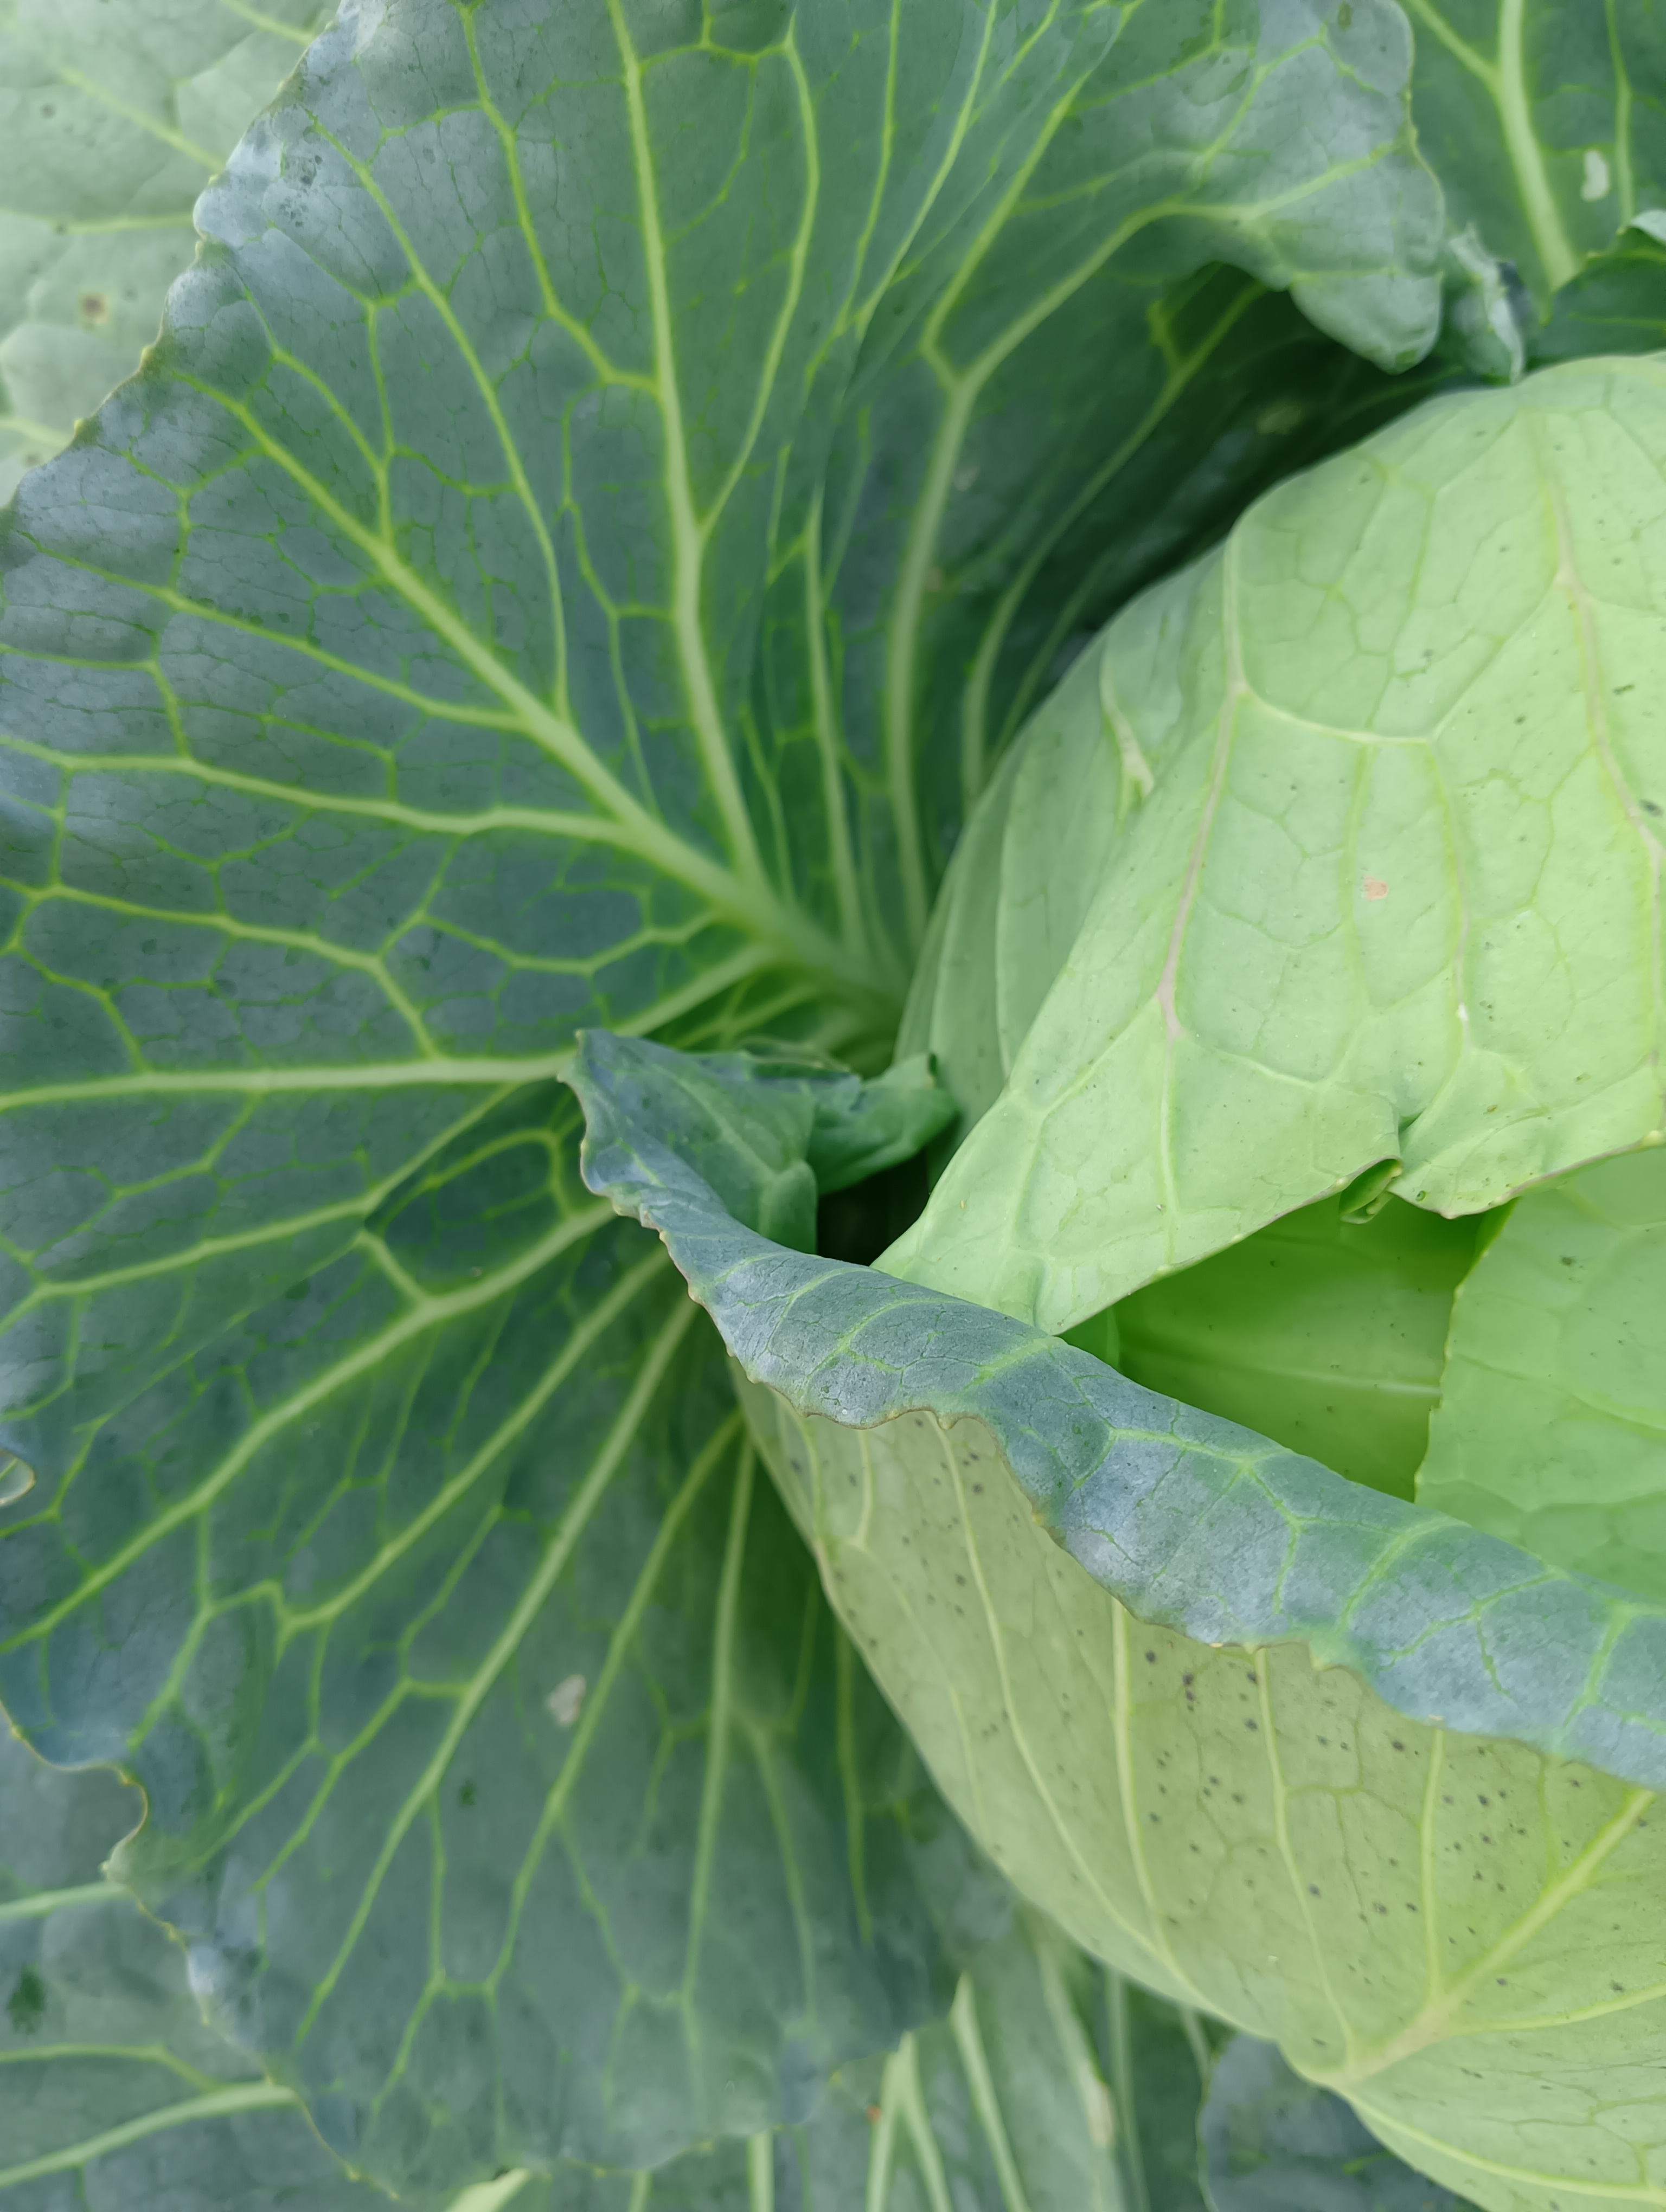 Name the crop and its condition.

cabbage, healthy
